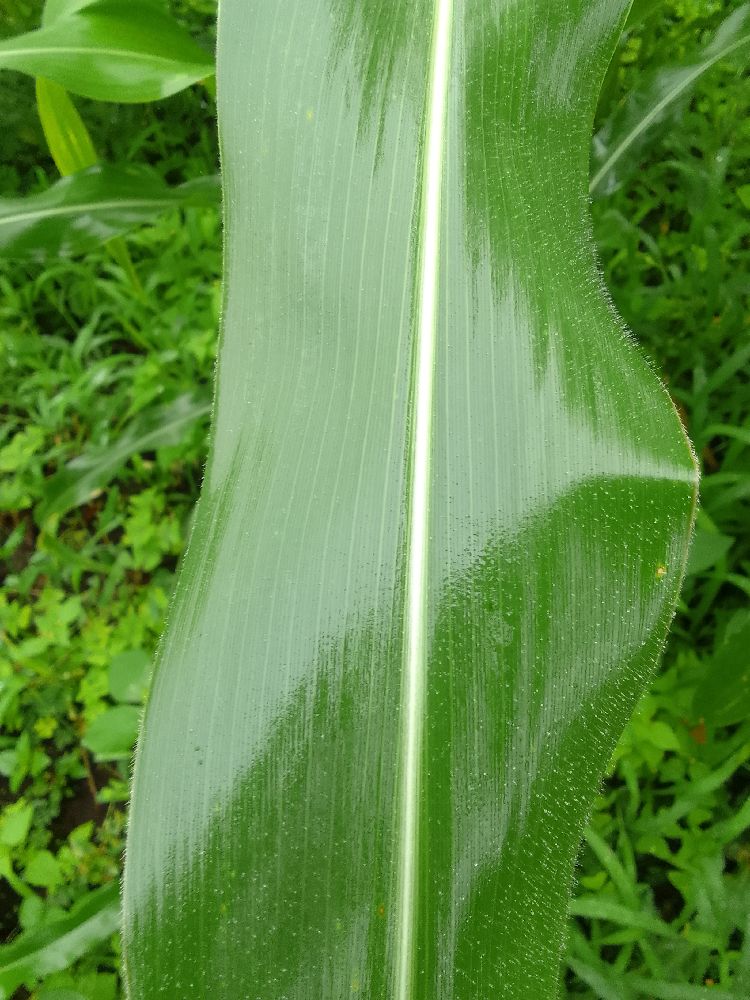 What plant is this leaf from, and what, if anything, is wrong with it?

maize, healthy
